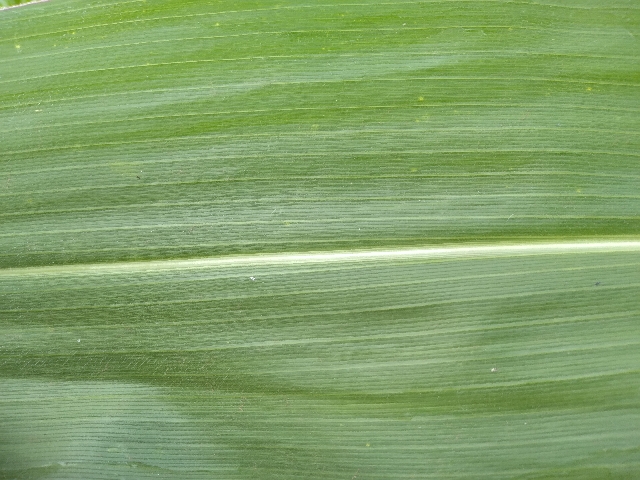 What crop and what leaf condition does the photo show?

maize, healthy
